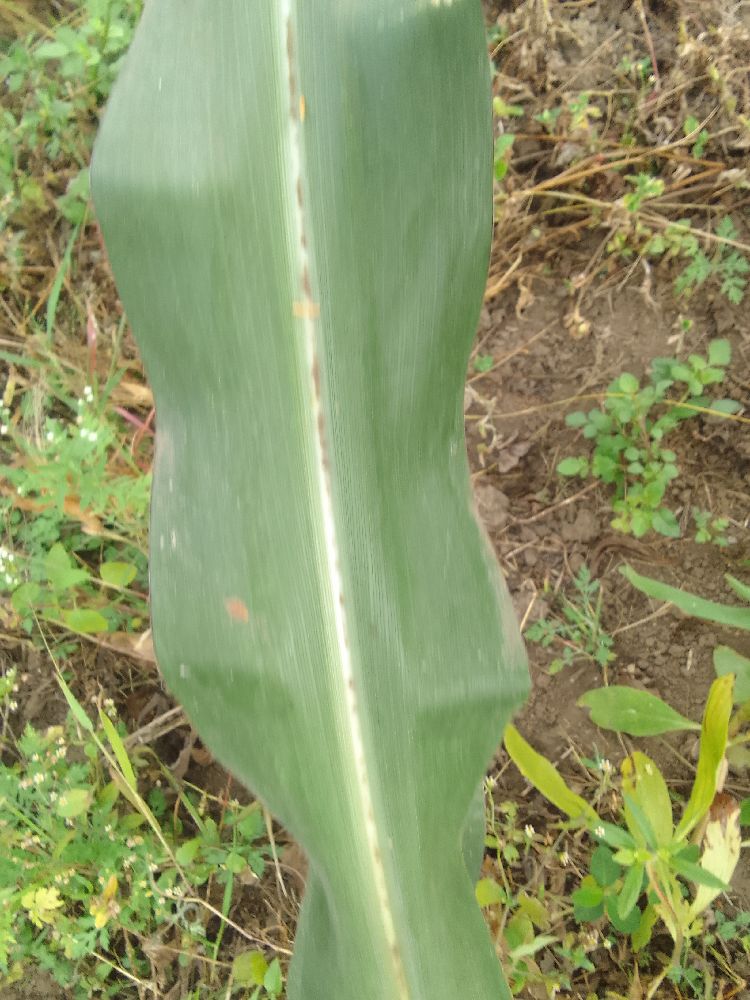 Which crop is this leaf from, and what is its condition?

maize, healthy
